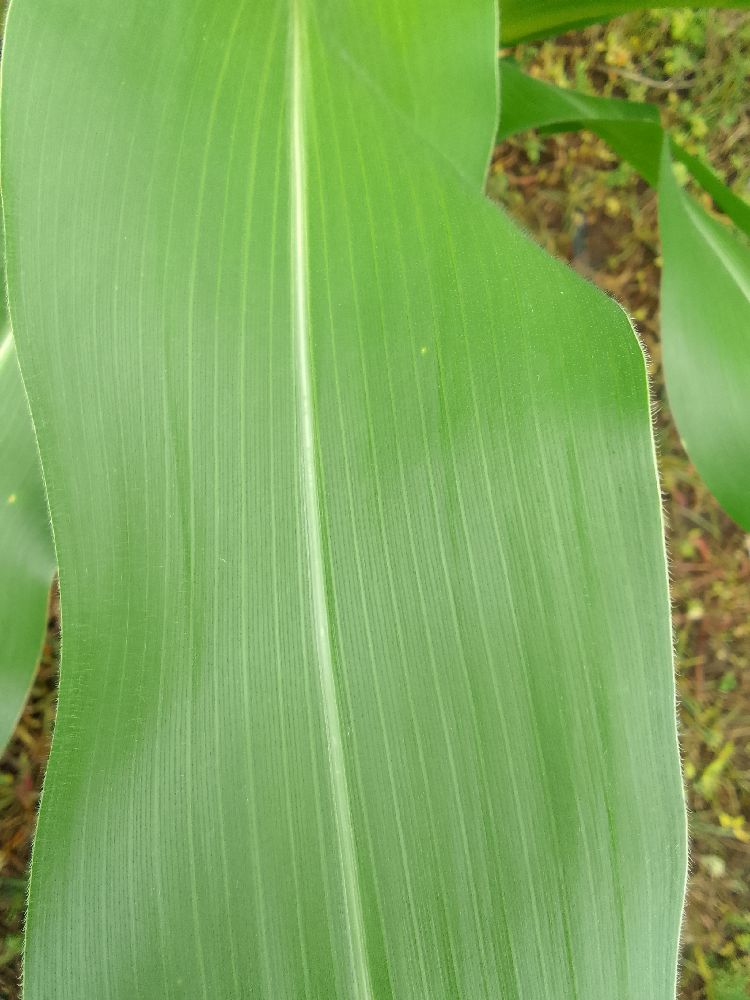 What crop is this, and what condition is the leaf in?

maize, healthy
